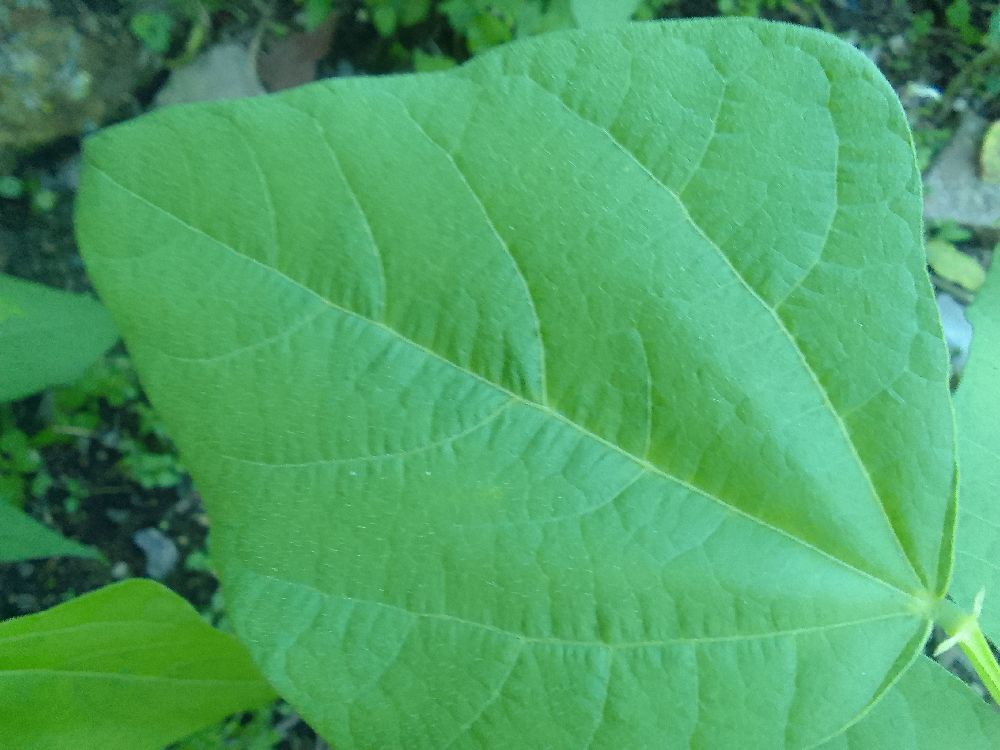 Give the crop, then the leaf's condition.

common bean, healthy
